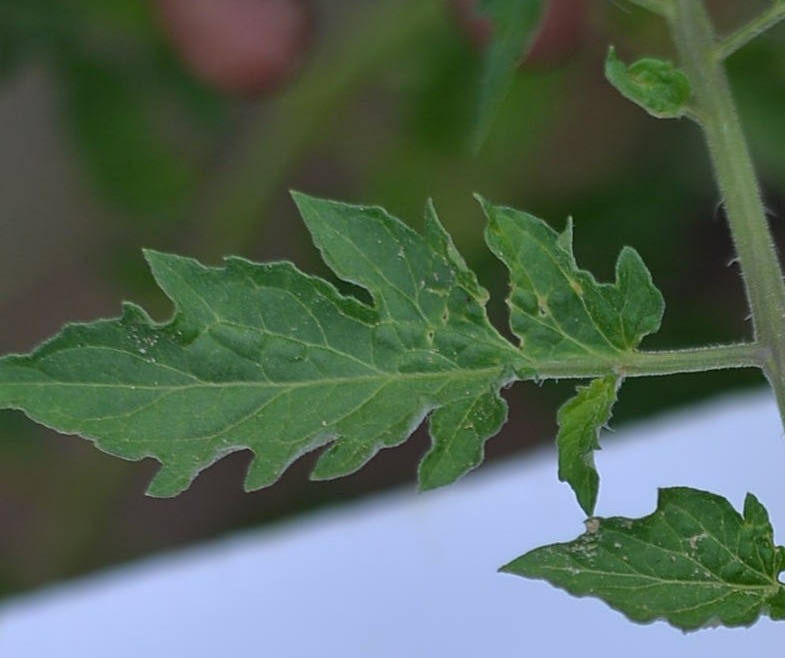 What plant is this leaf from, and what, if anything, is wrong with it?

tomato, healthy
